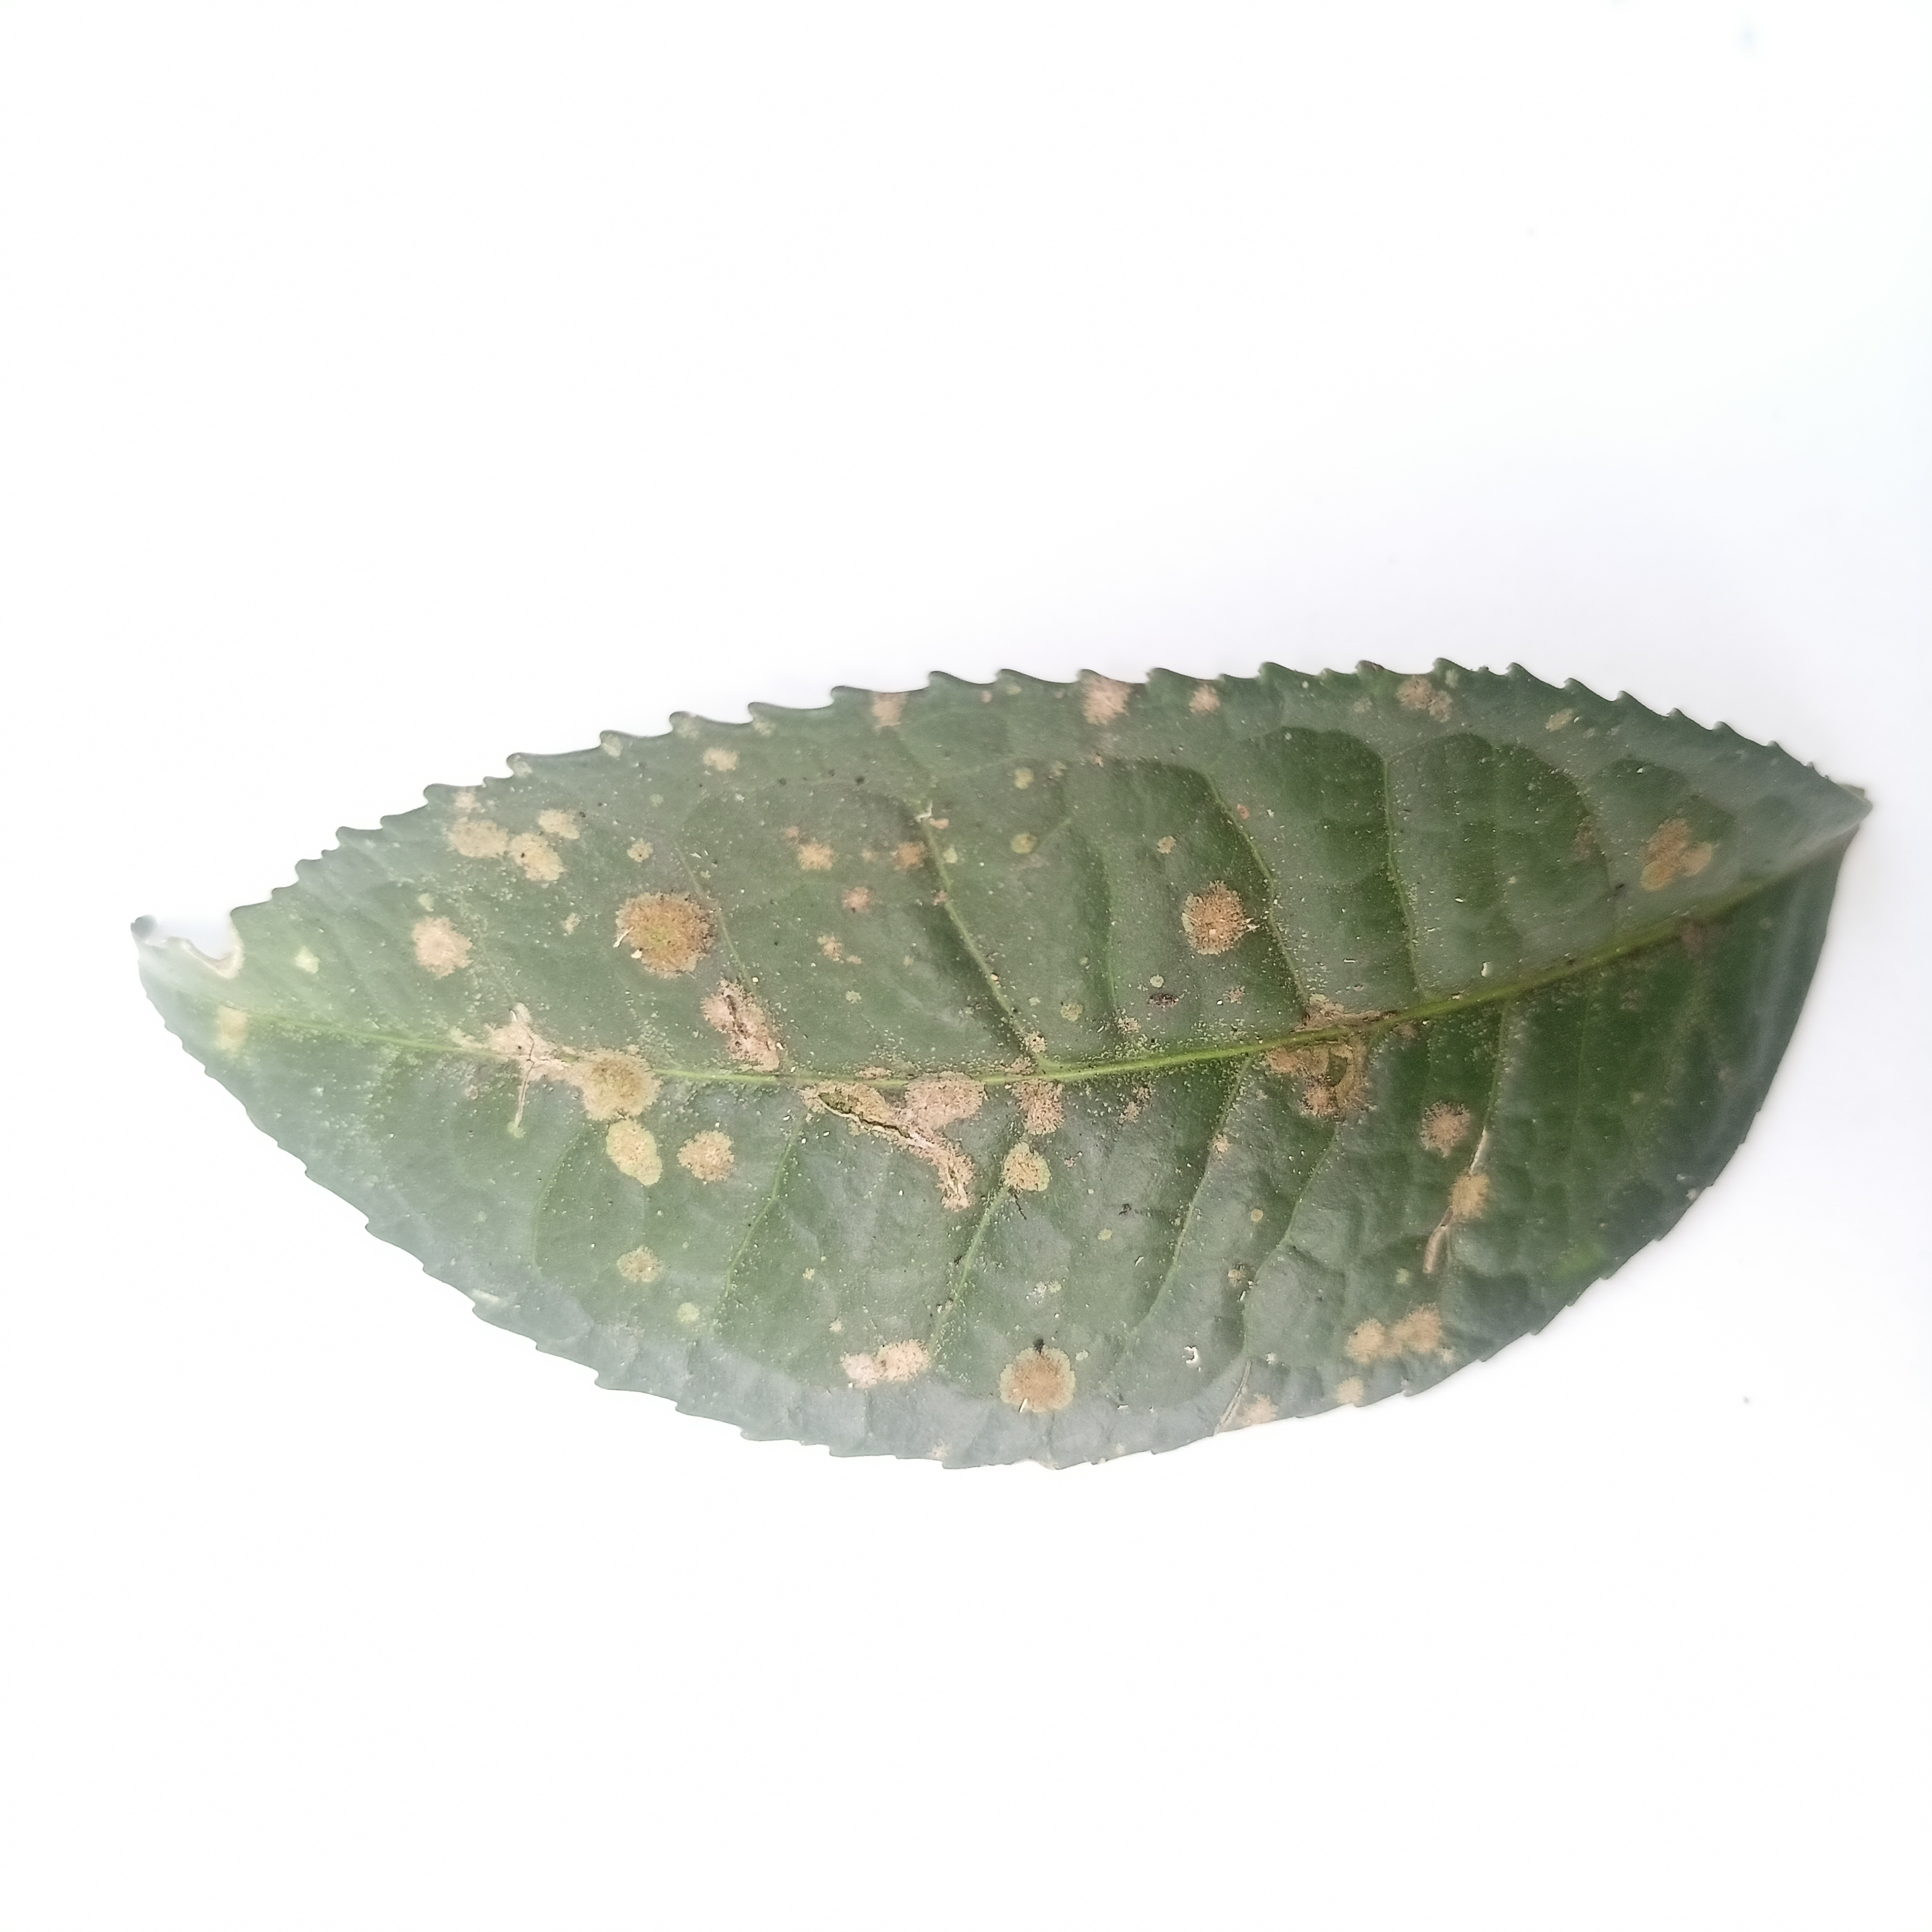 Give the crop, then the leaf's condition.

tea, algal leaf
